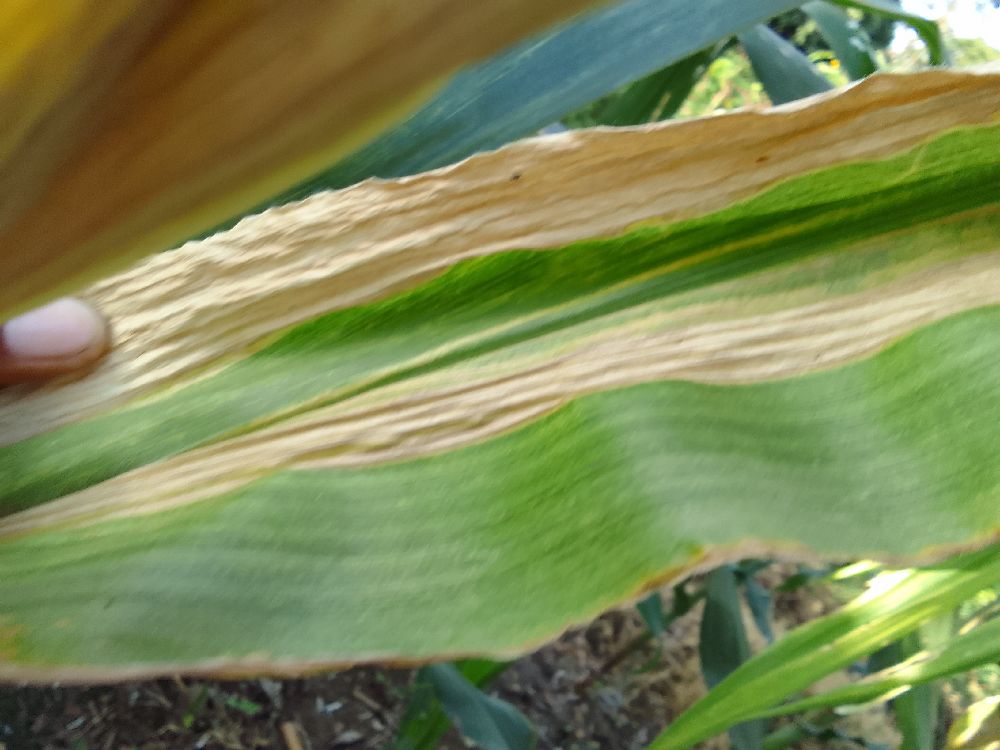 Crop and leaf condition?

maize, maize lethal necrosis
